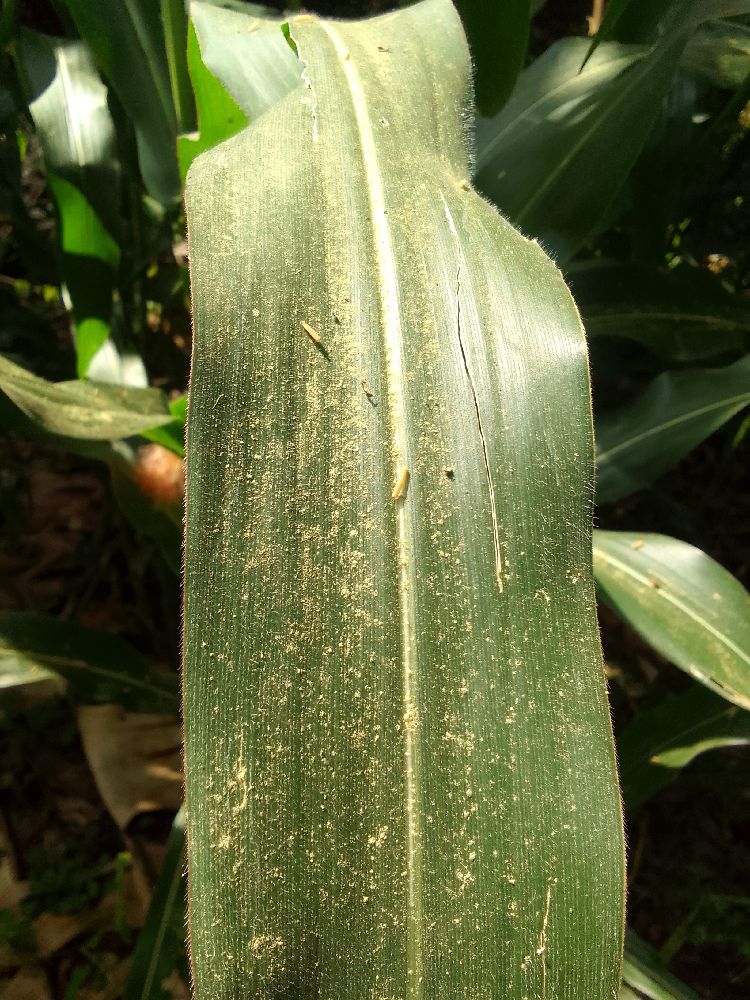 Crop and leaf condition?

maize, healthy
